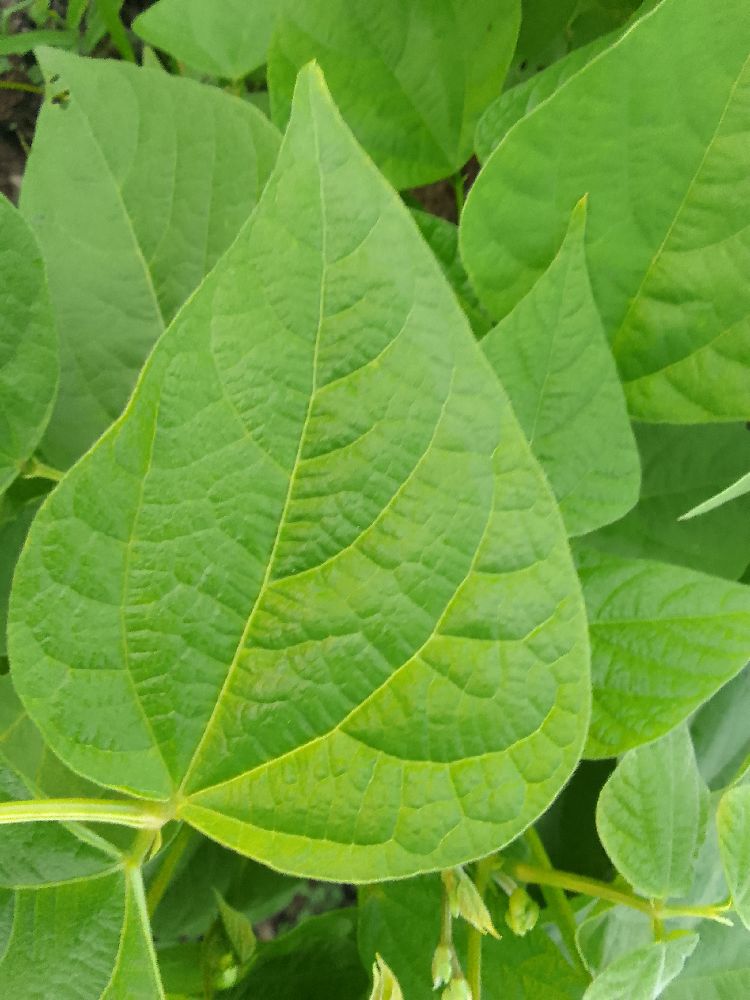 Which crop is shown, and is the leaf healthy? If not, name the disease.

common bean, healthy
